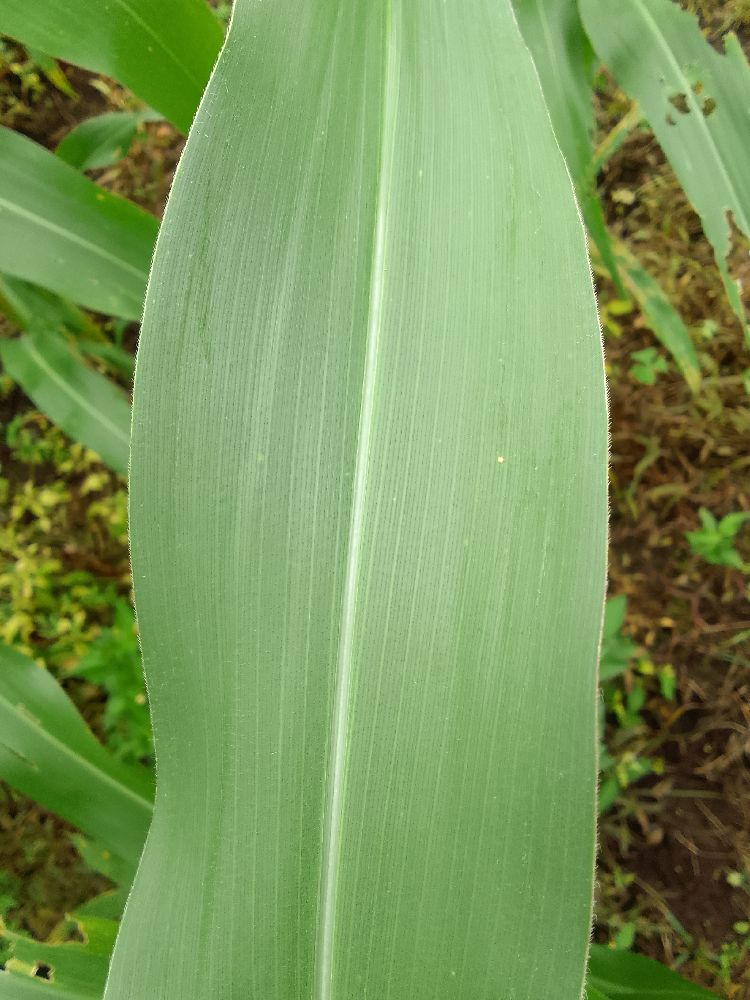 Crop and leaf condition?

maize, healthy
